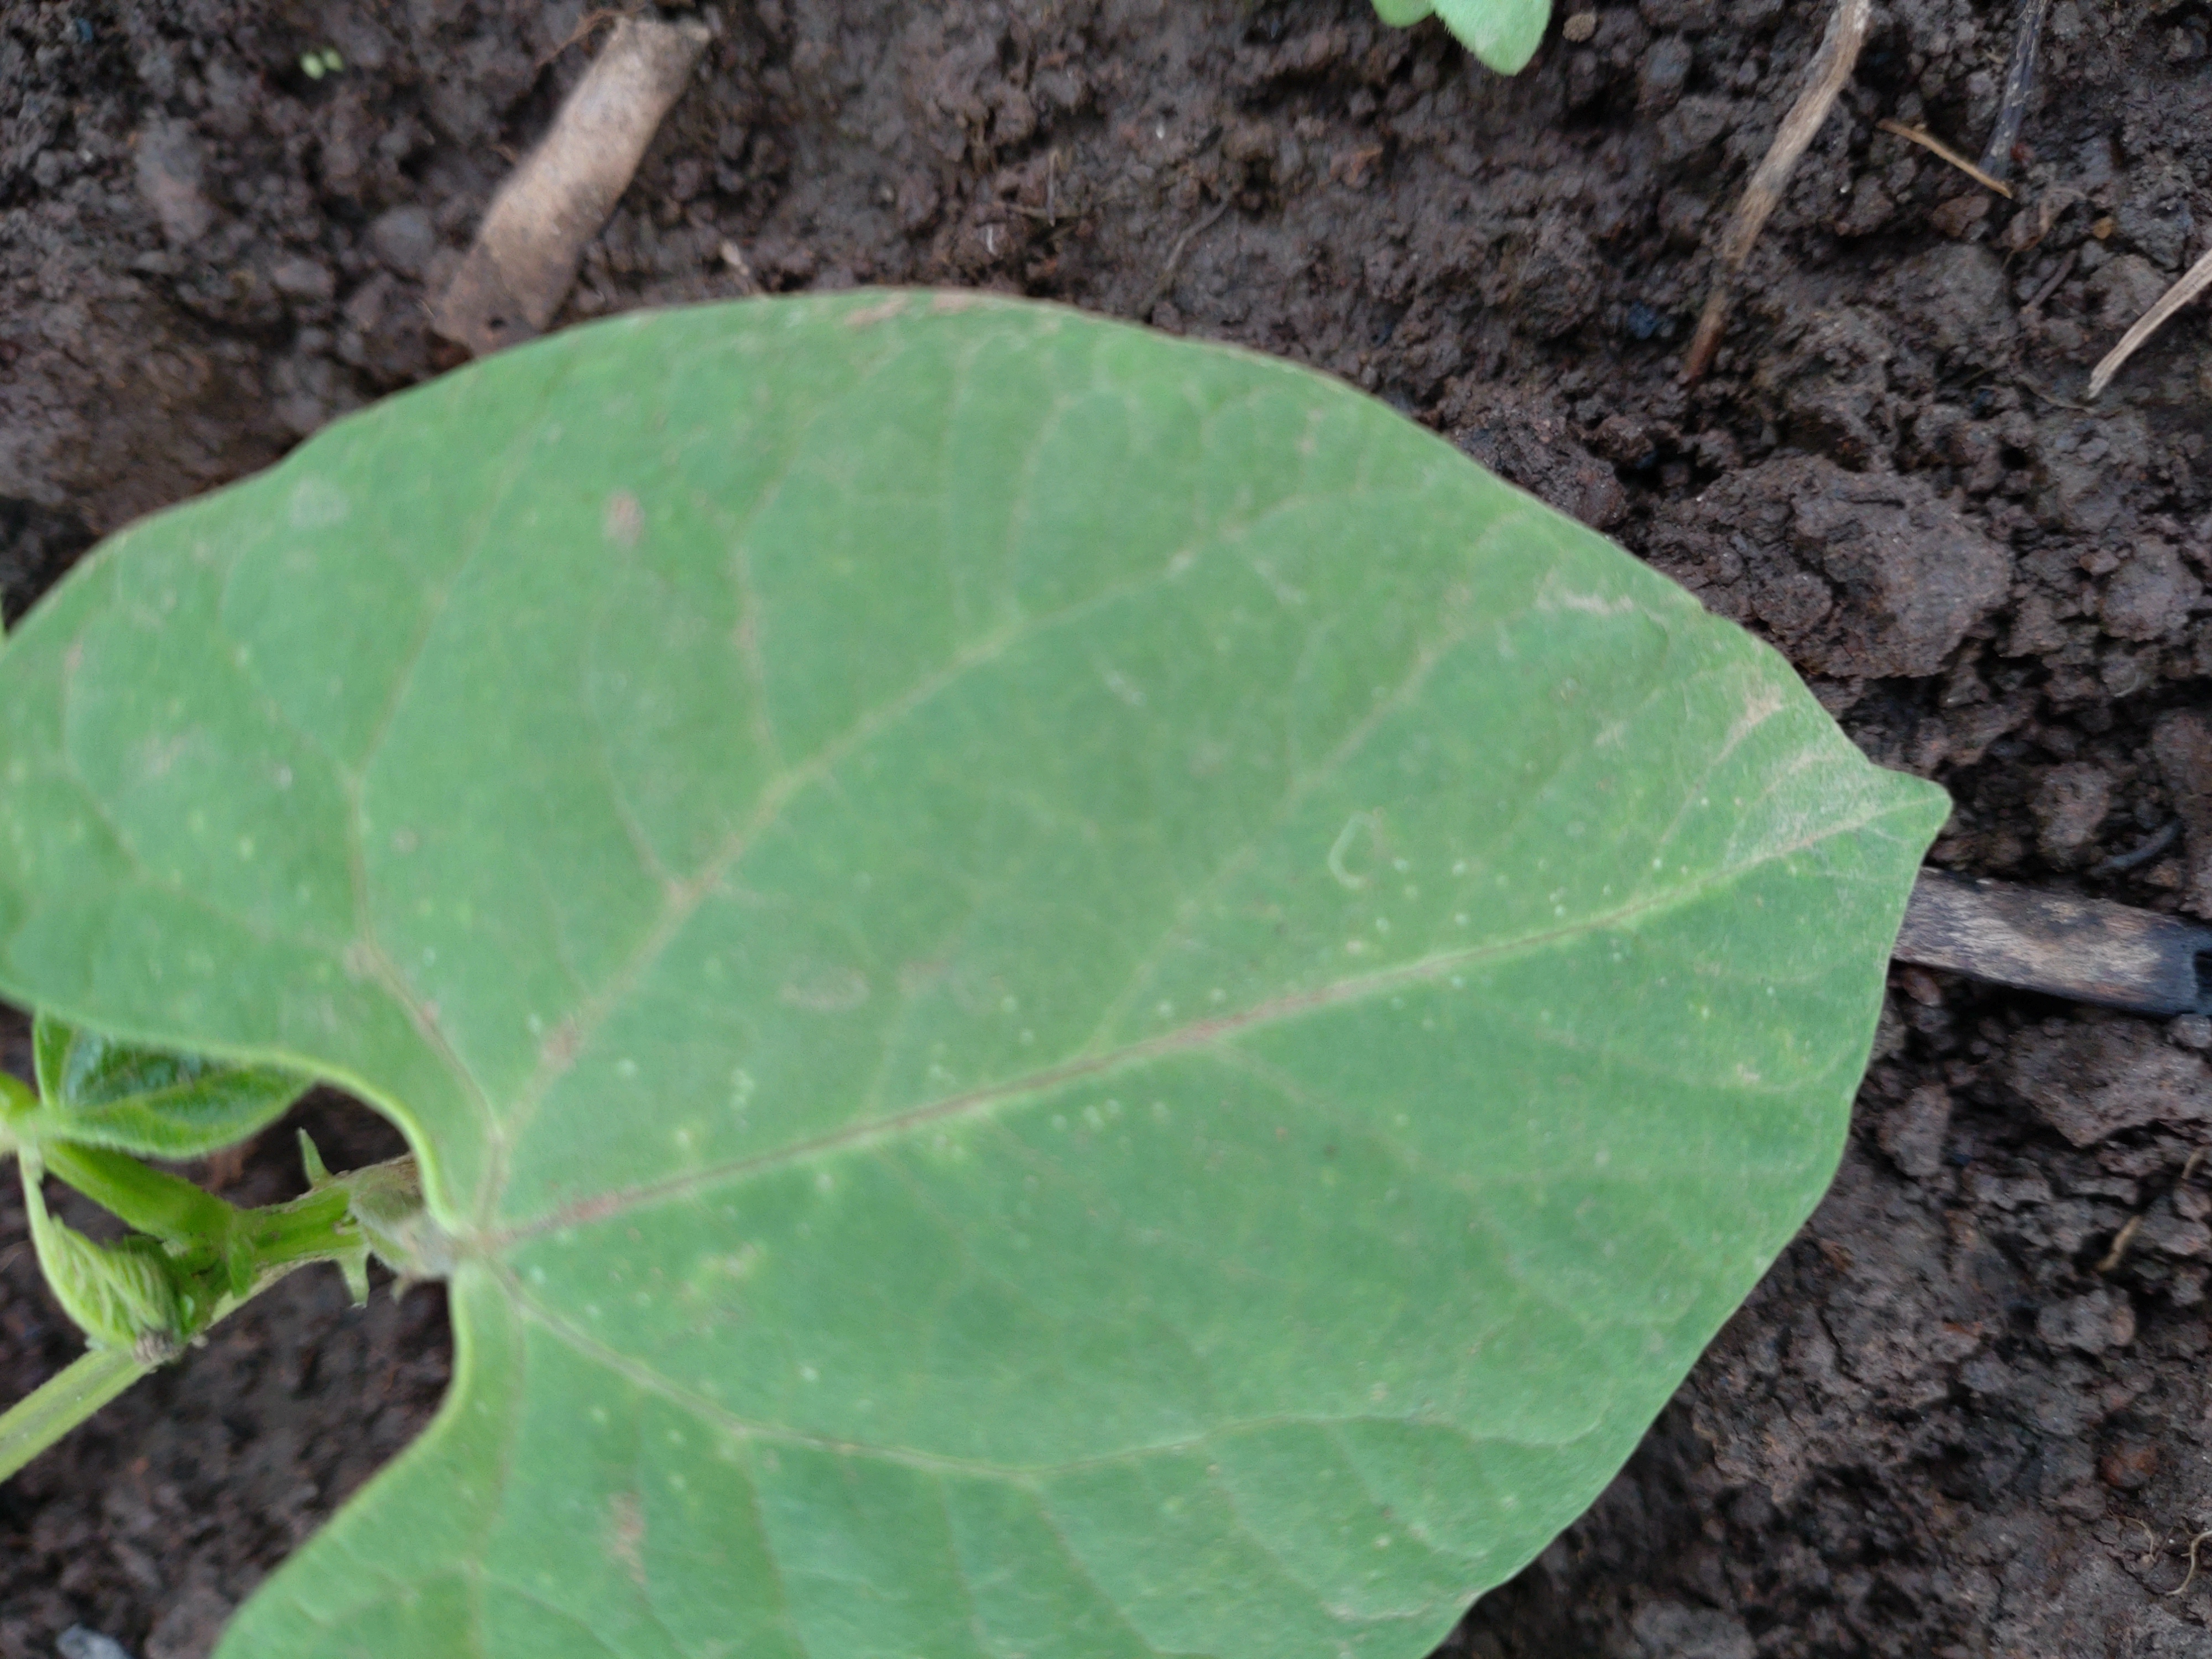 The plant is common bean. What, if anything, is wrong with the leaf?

healthy
